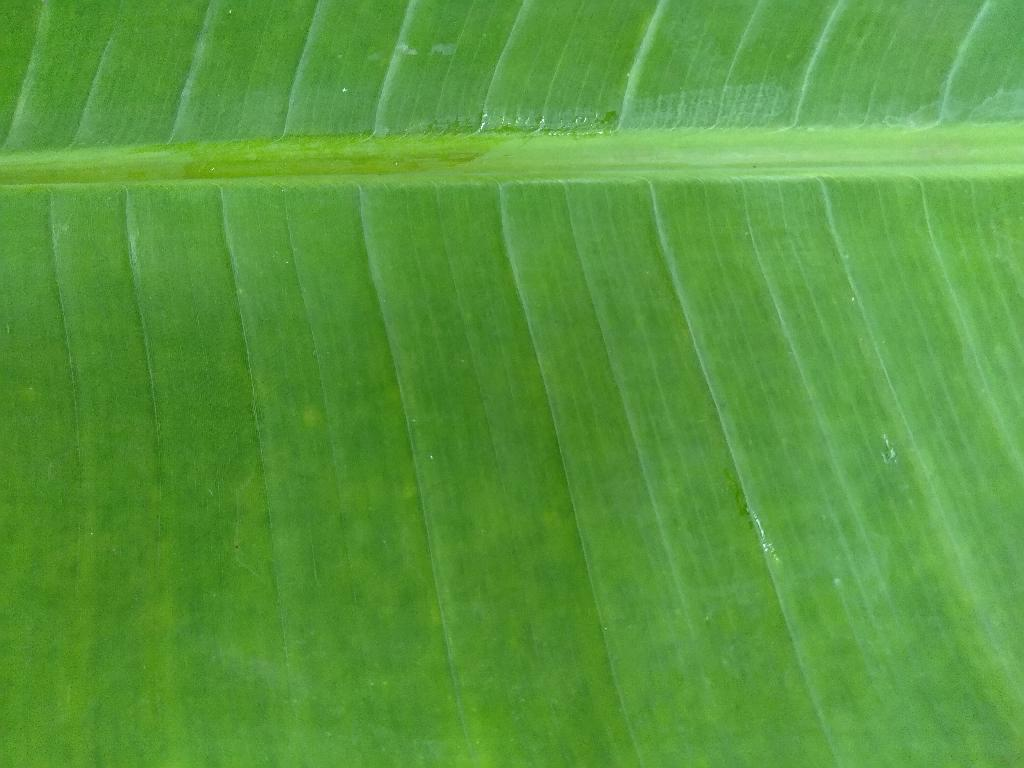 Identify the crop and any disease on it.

banana, healthy
